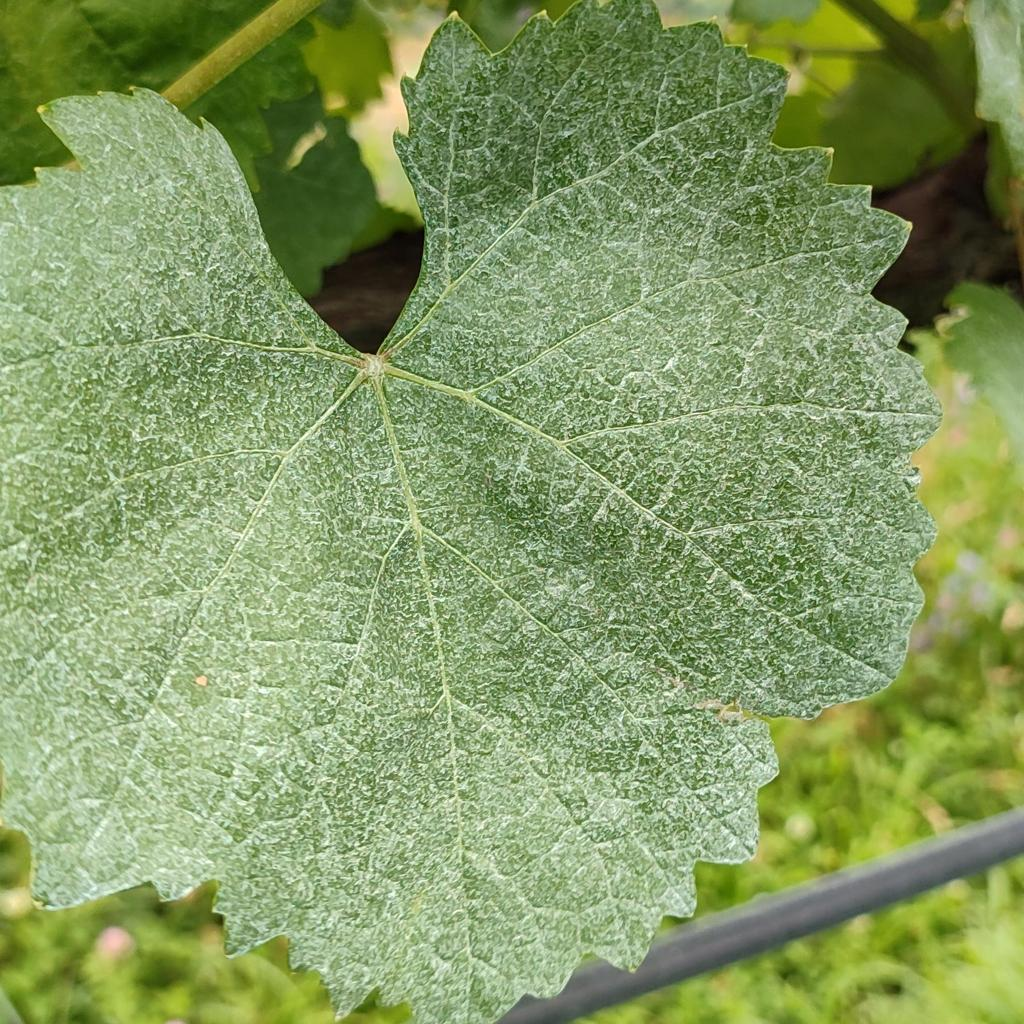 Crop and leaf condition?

grapevine, healthy
